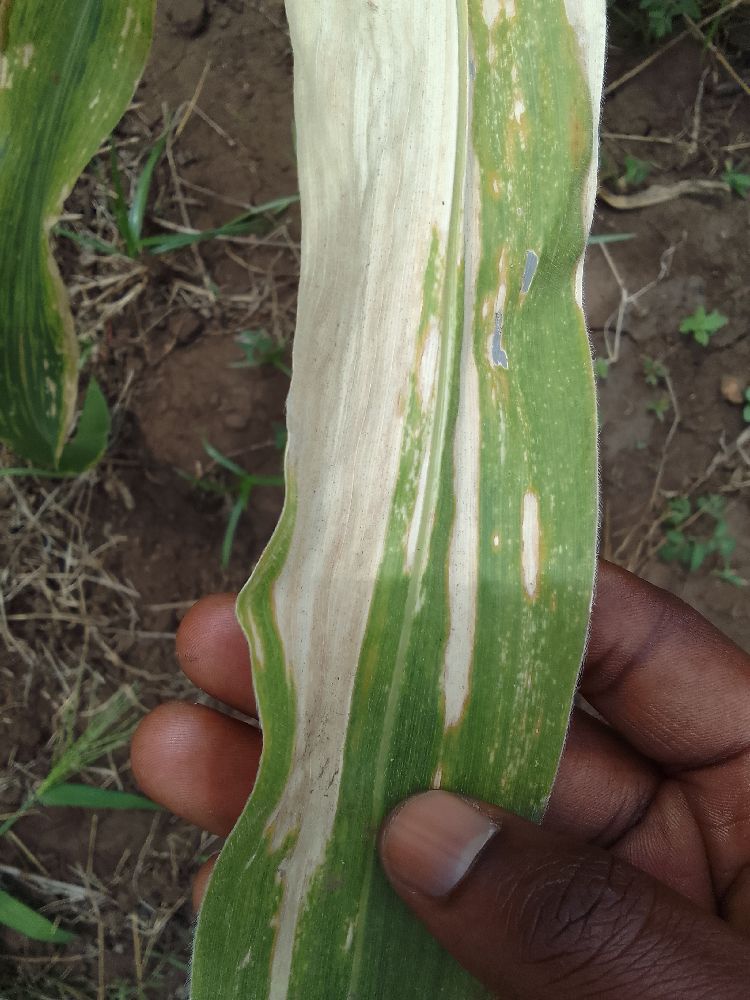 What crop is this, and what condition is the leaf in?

maize, maize lethal necrosis
